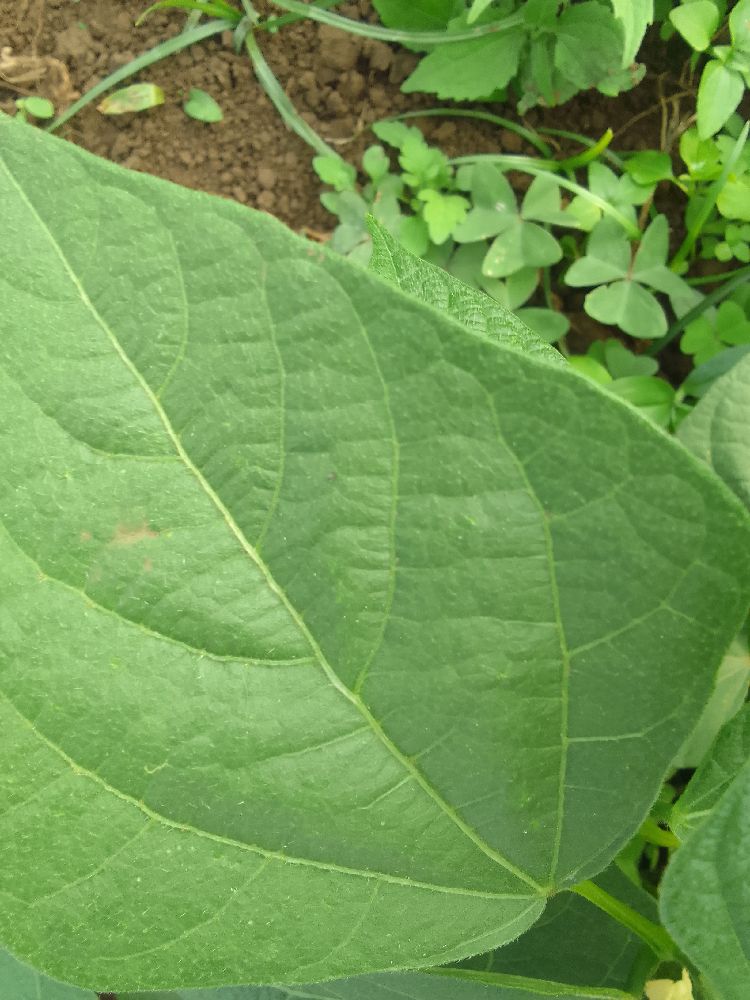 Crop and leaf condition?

common bean, healthy
